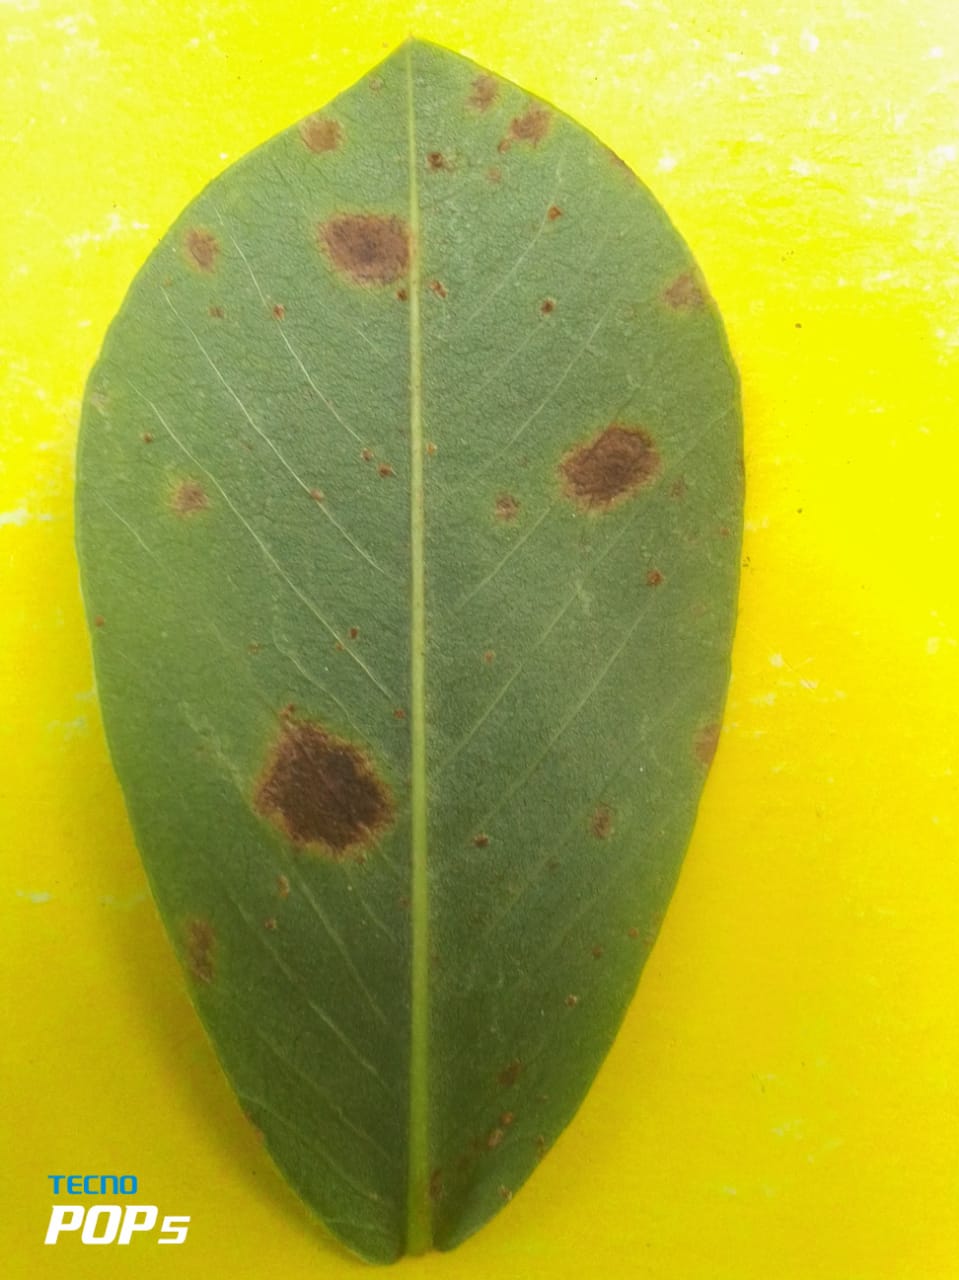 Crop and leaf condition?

peanut, nothapassalora personata
